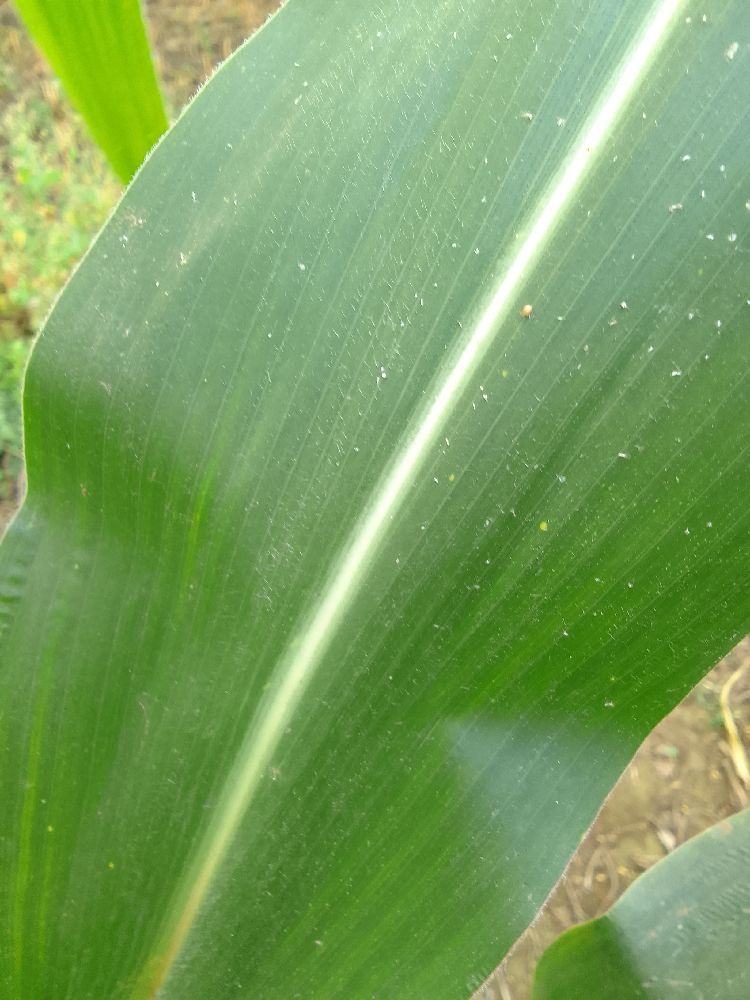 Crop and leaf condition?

maize, healthy
